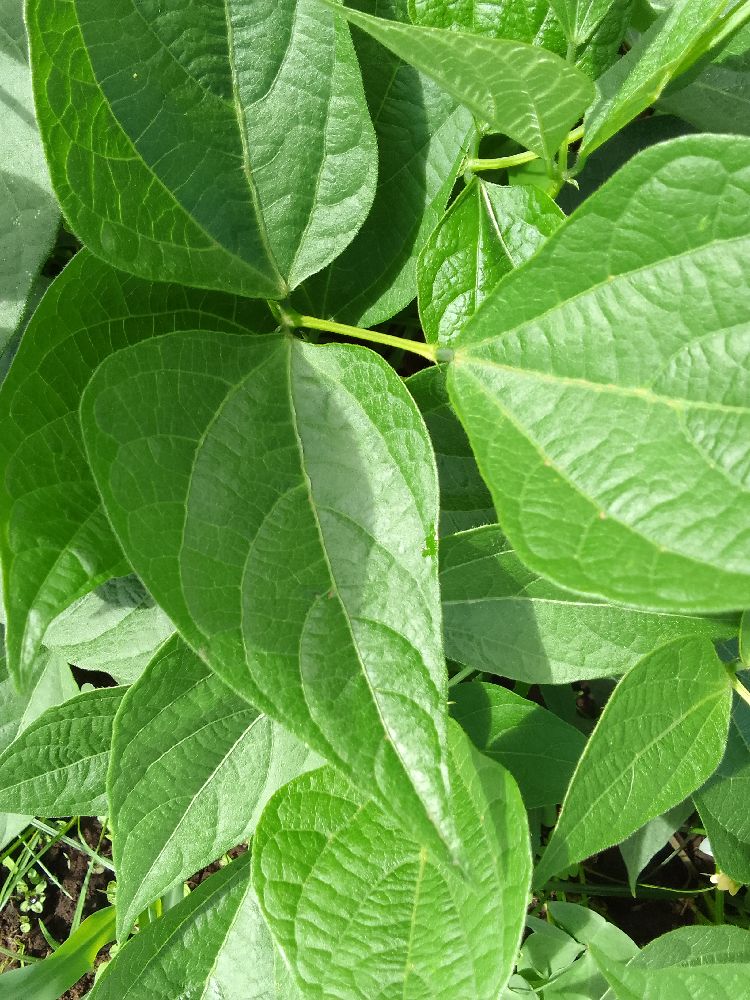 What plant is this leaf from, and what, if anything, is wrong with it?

common bean, healthy
